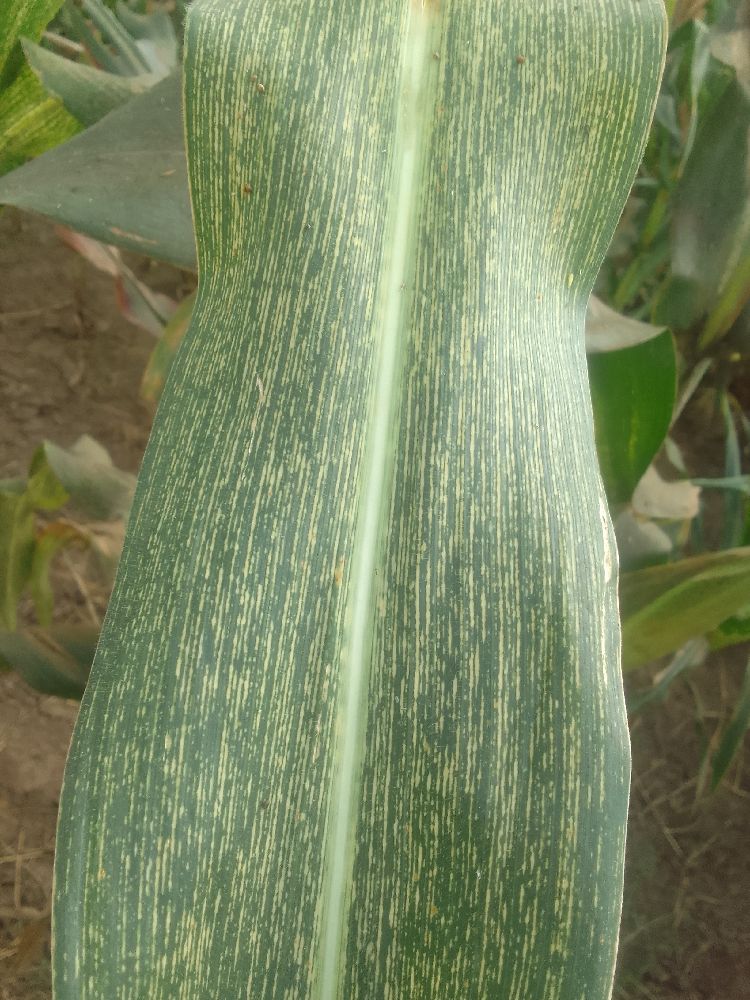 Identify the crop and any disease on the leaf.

maize, maize streak virus
